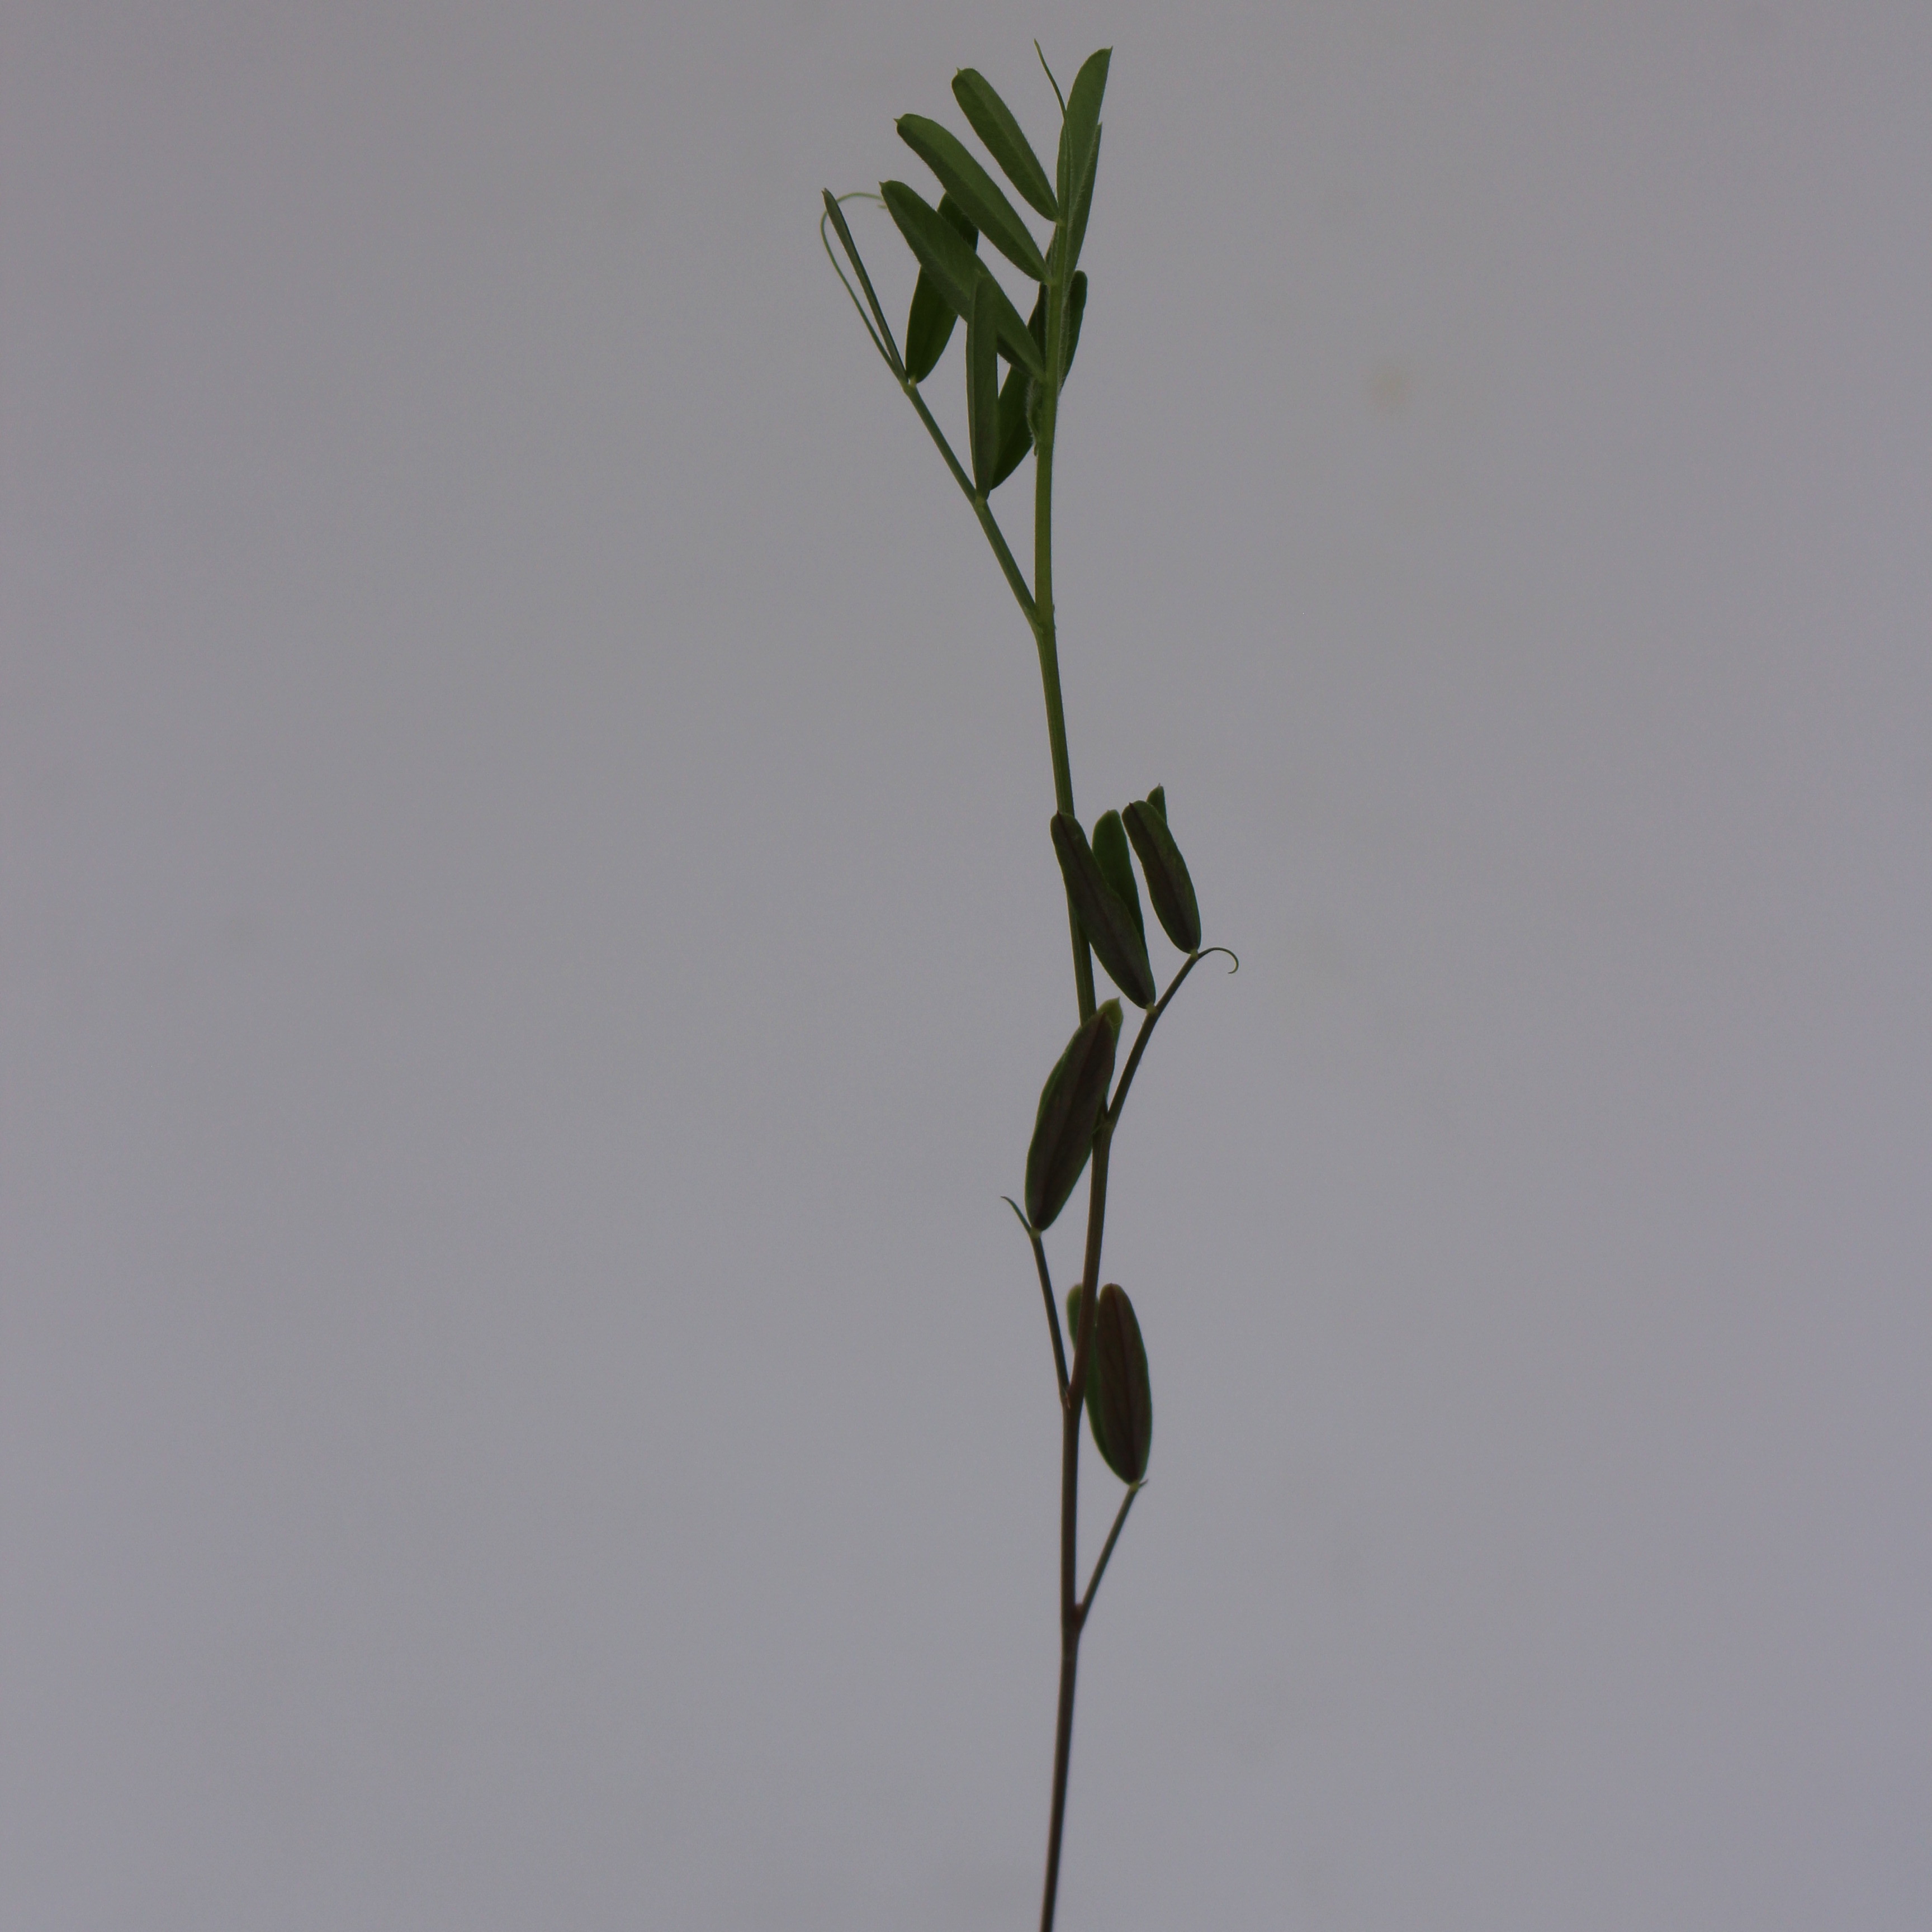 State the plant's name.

Vicia sativa
